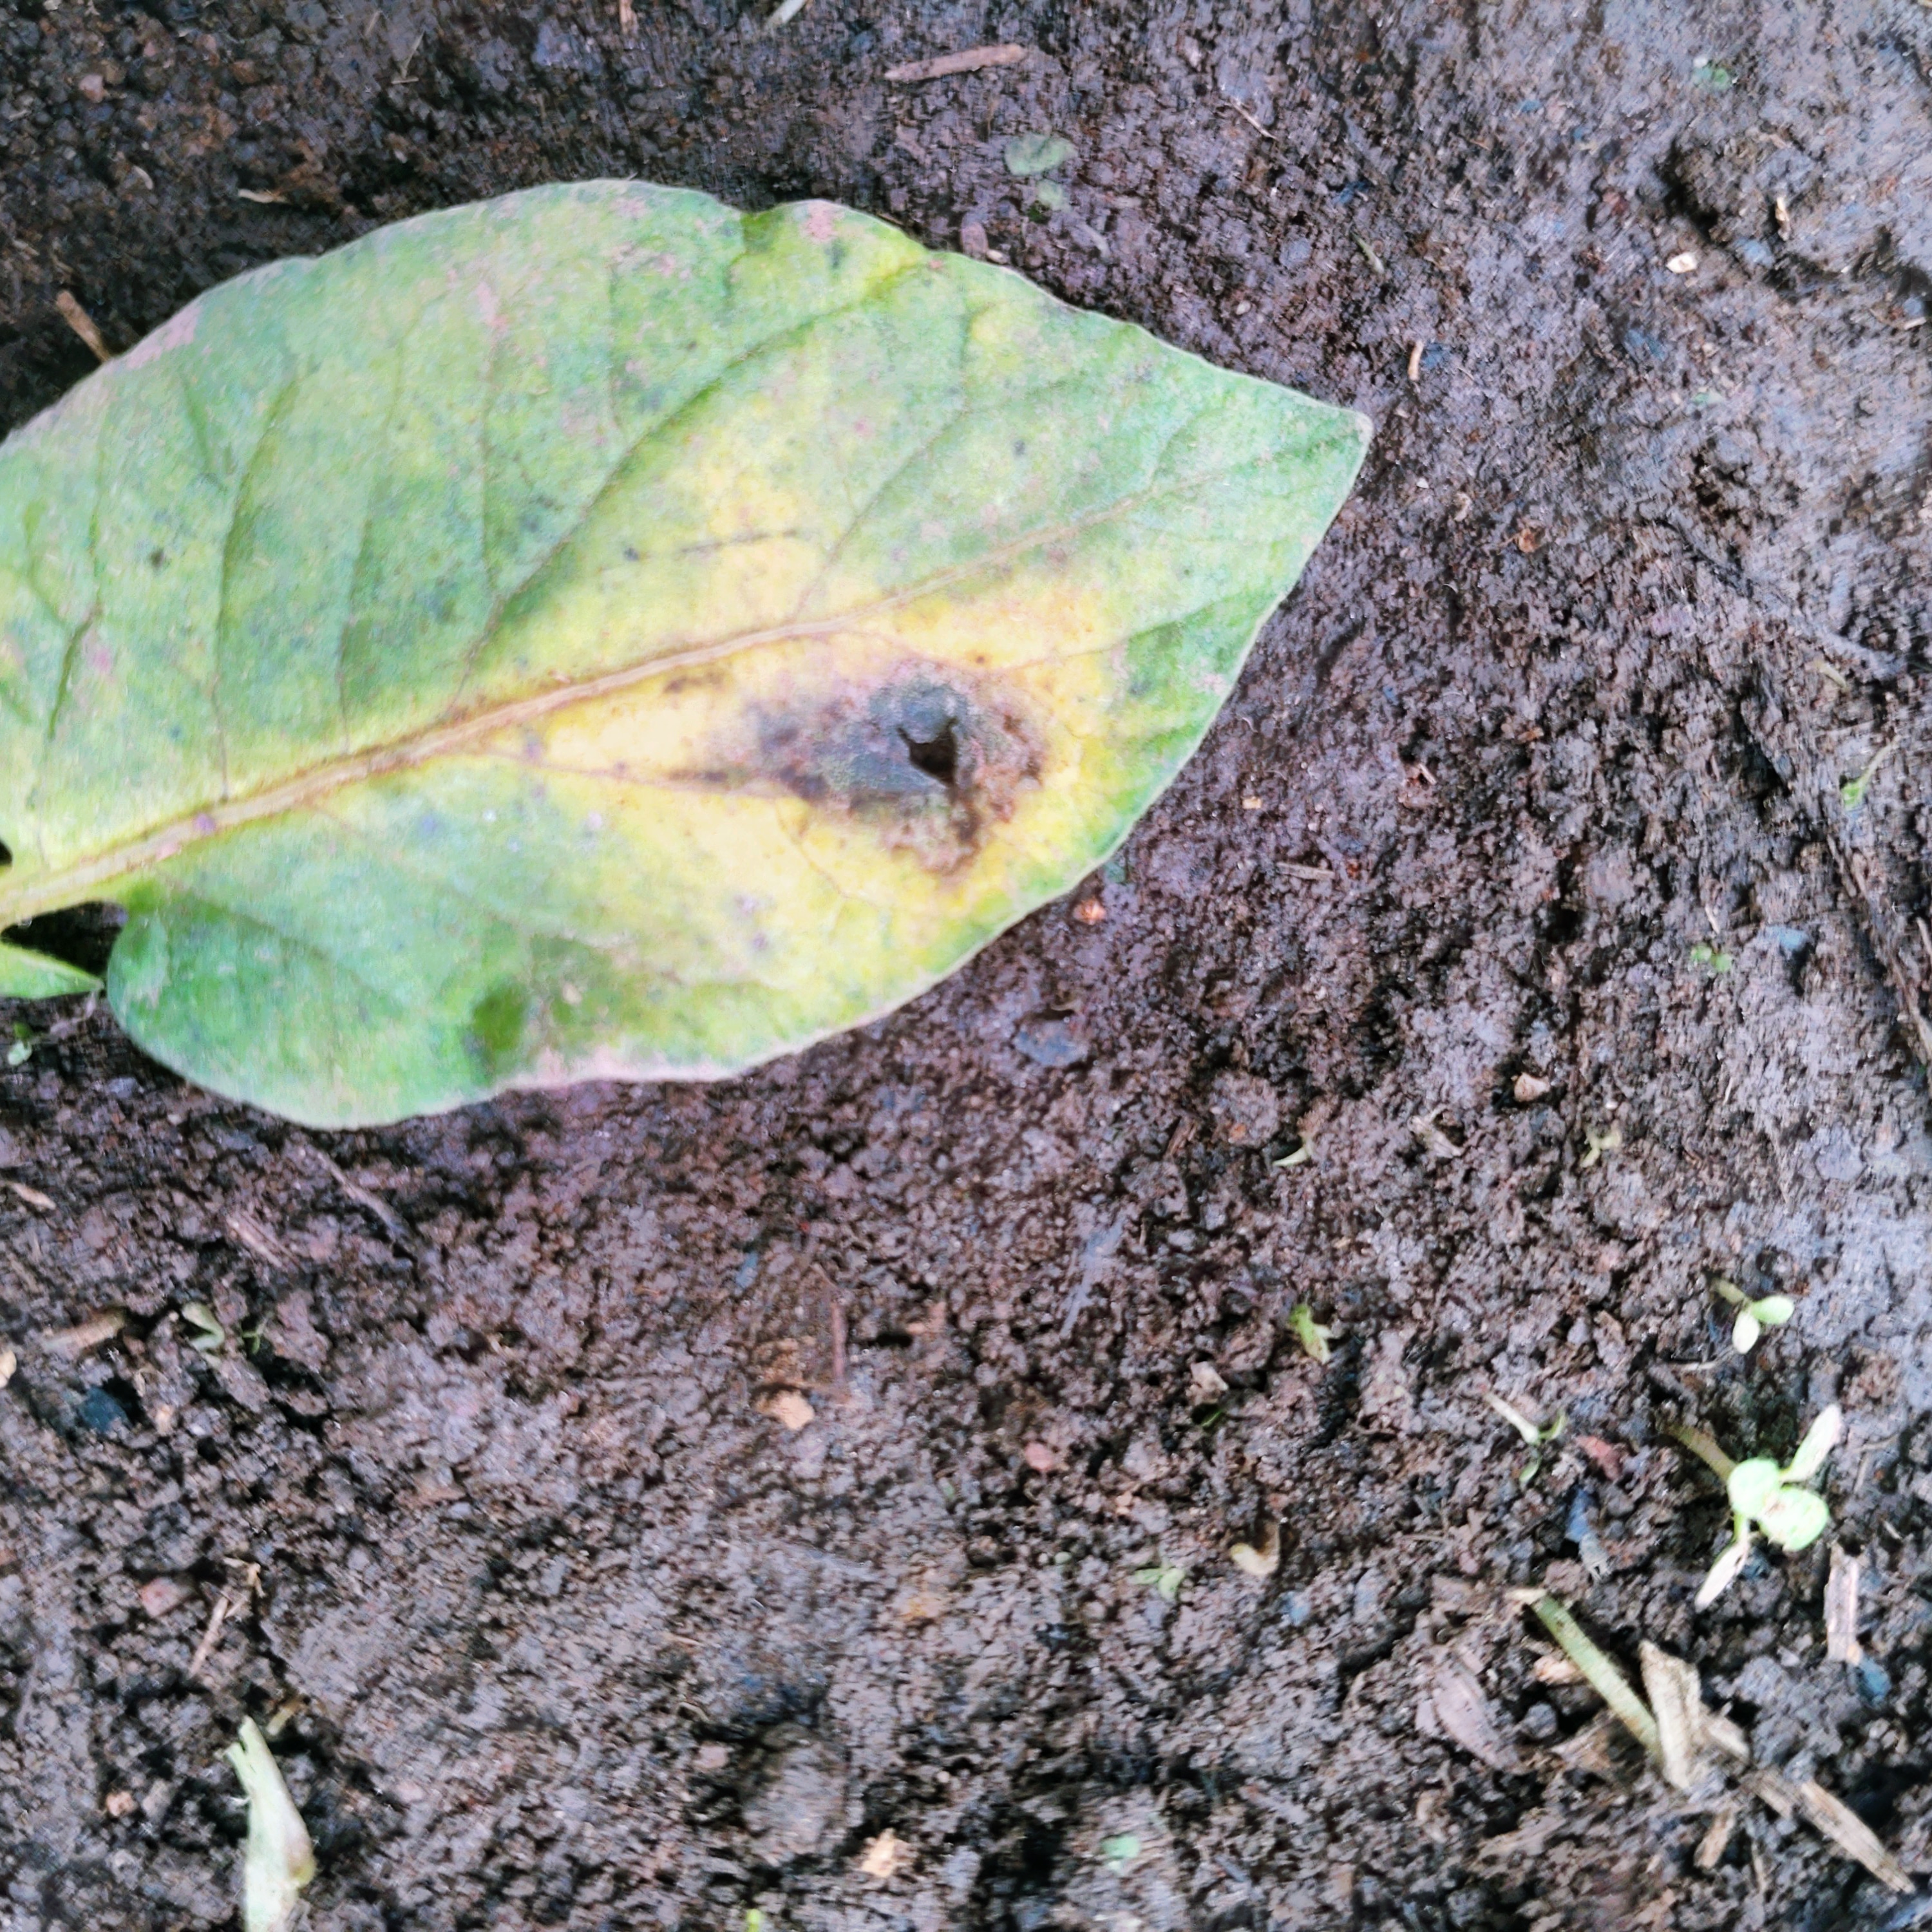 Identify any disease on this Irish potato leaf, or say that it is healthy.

late blight
